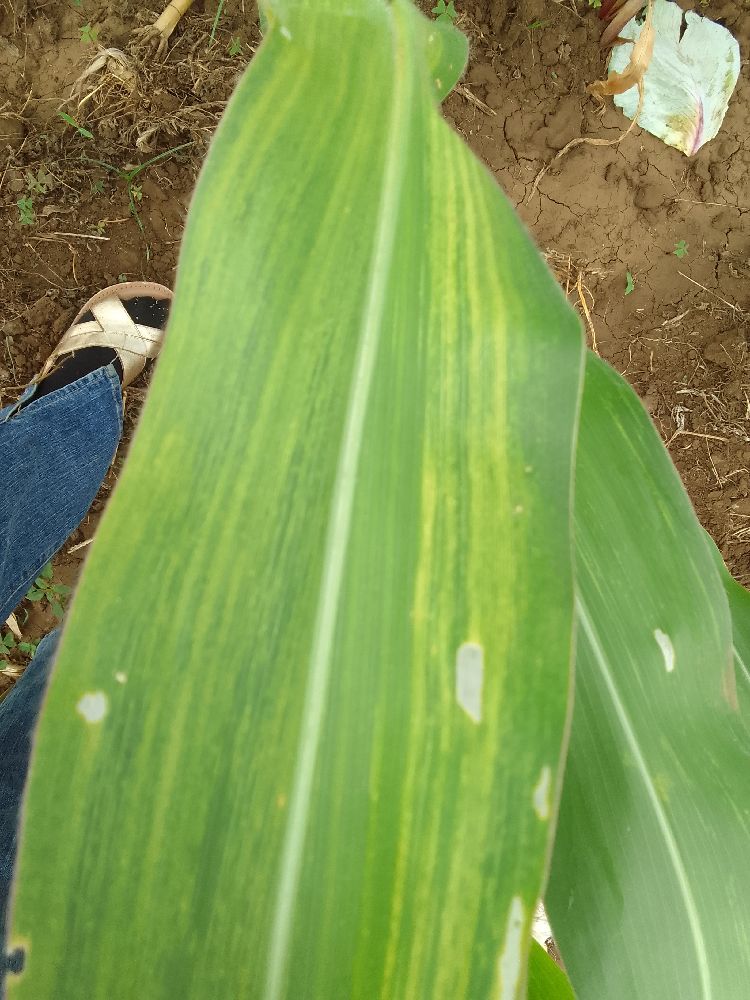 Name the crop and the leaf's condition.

maize, maize lethal necrosis
